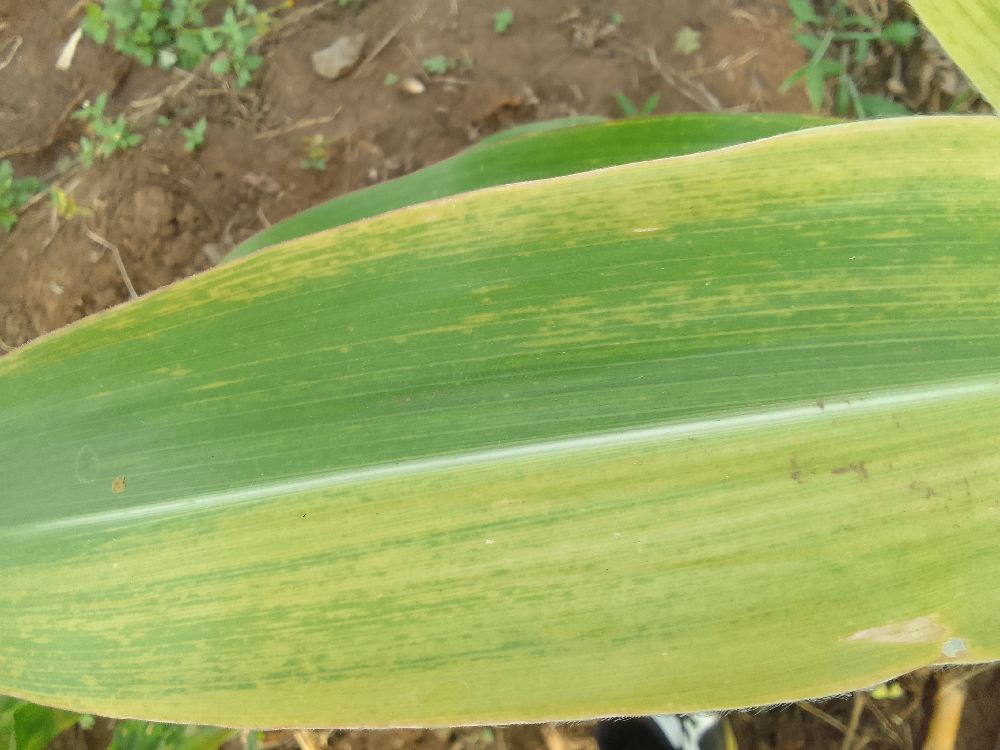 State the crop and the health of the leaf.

maize, maize lethal necrosis
